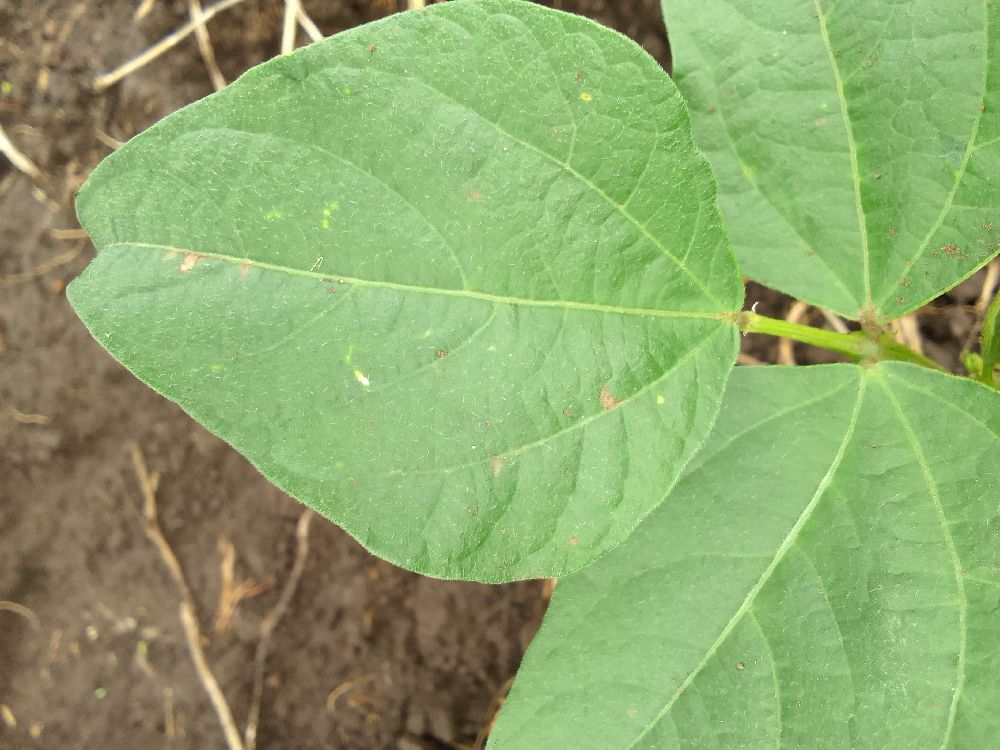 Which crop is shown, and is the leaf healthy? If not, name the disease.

common bean, healthy
